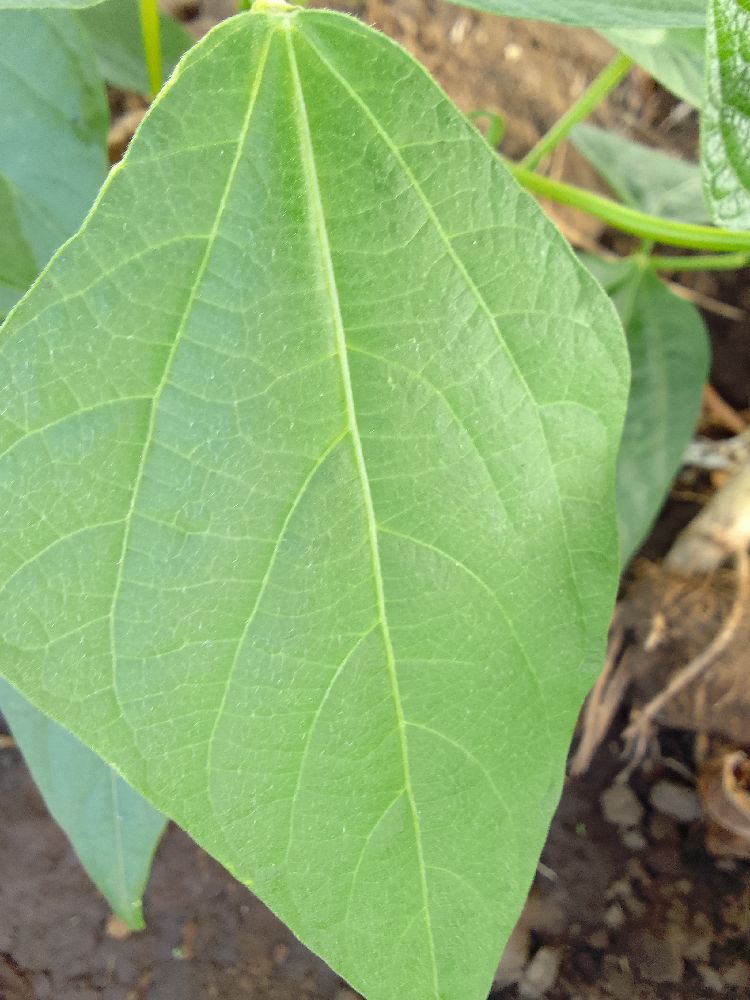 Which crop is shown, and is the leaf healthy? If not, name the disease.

common bean, healthy
